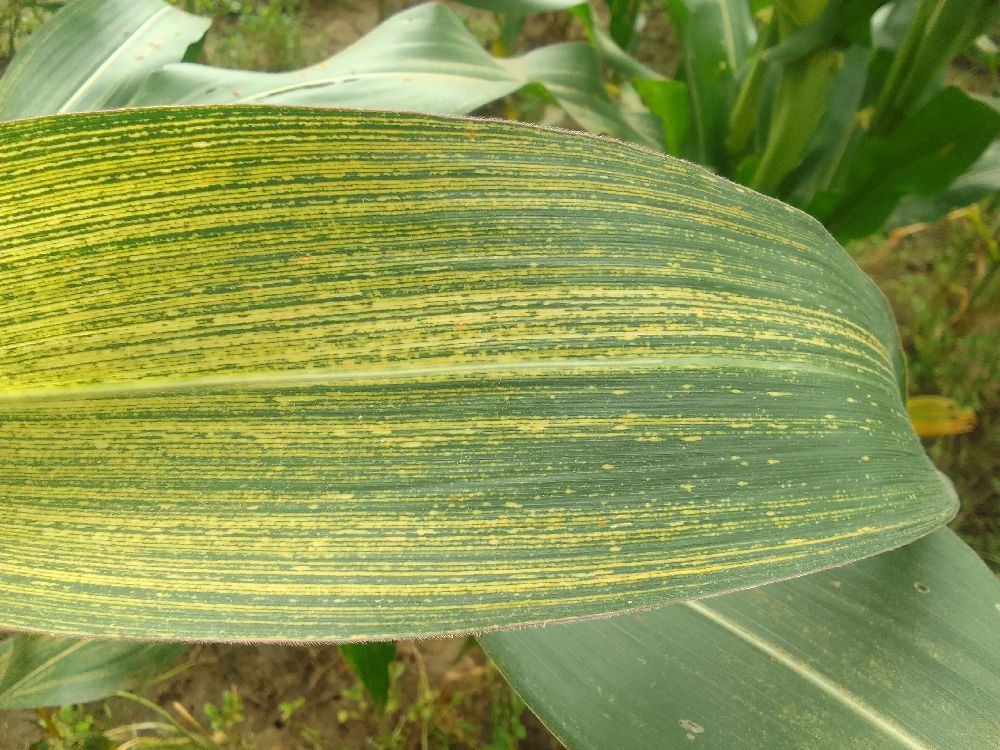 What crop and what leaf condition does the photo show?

maize, maize streak virus
